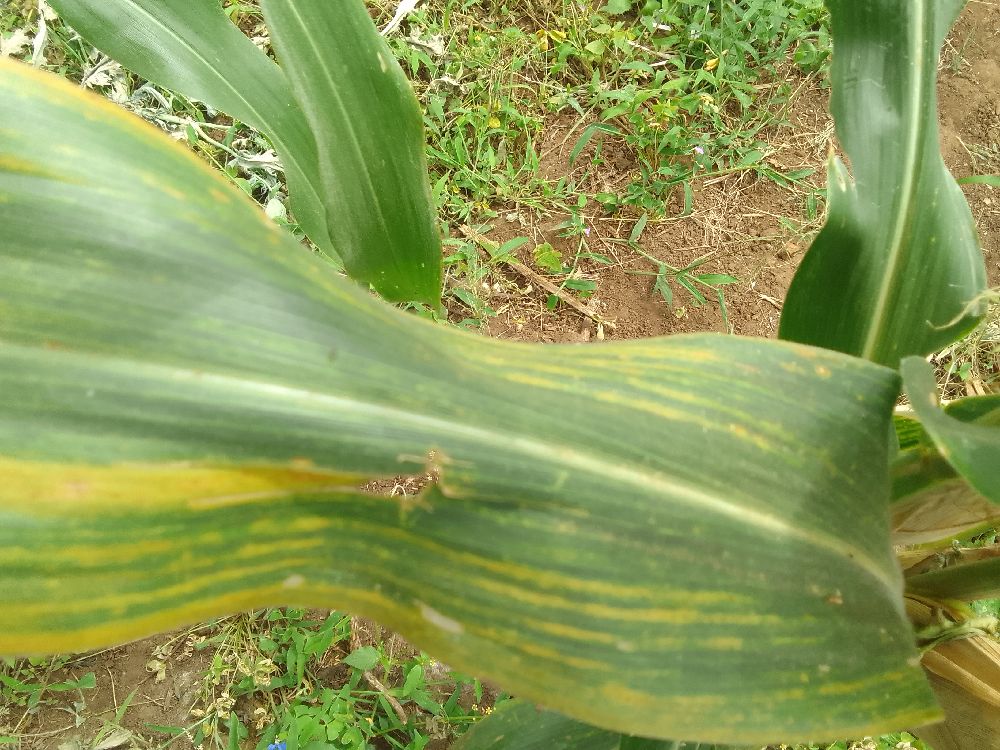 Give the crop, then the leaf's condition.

maize, maize lethal necrosis
